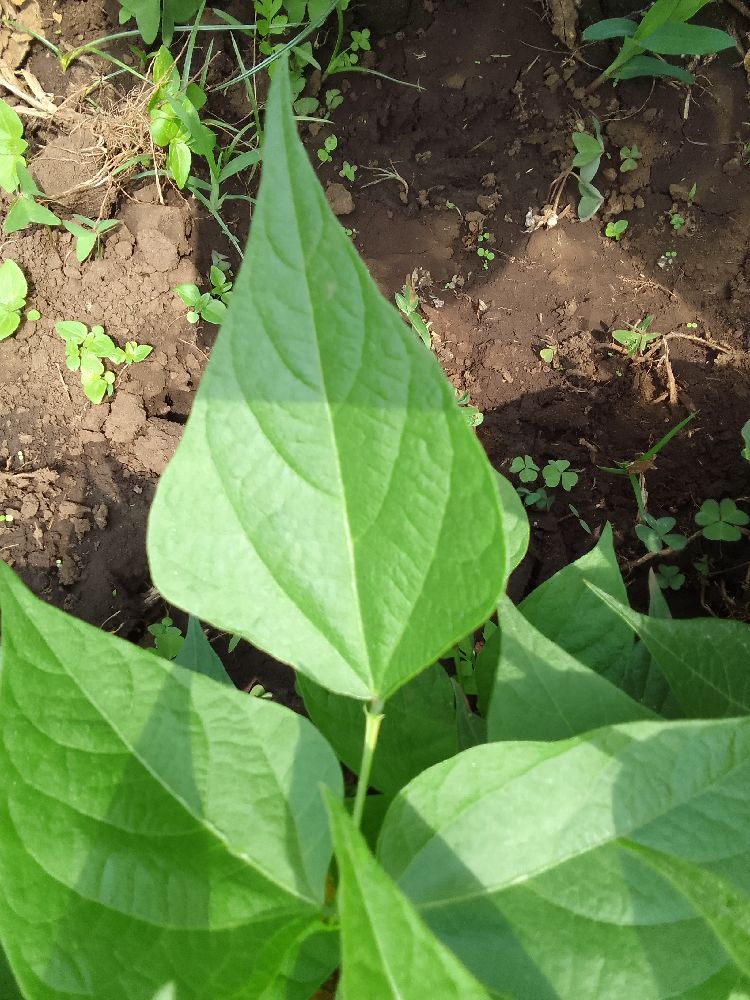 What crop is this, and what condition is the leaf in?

common bean, healthy
